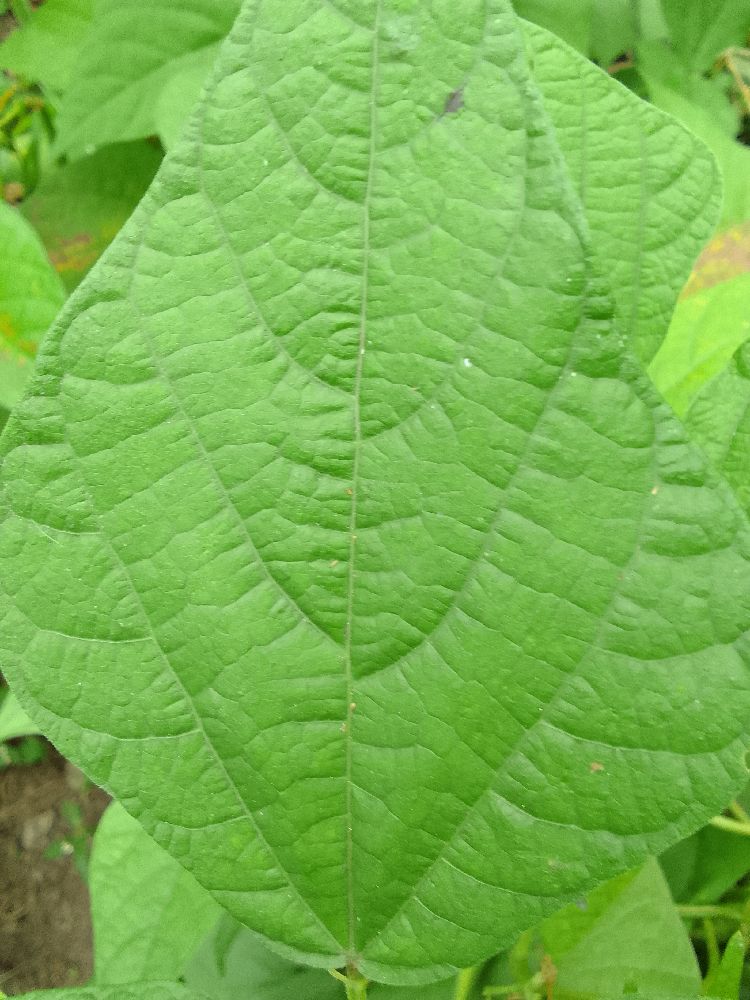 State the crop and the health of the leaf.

common bean, healthy
